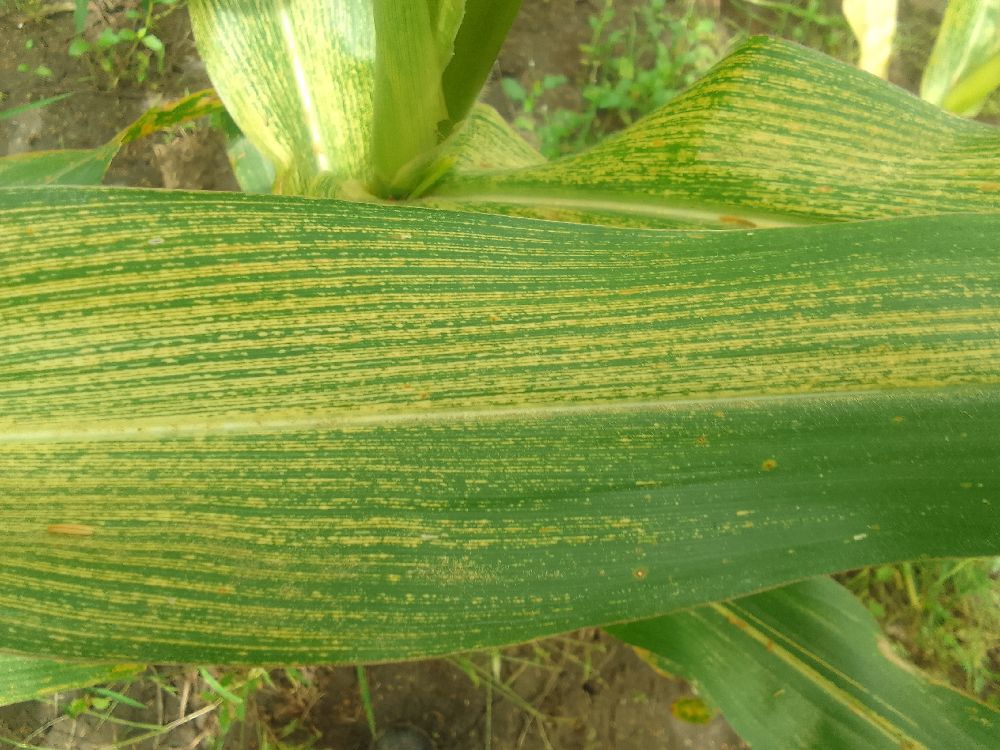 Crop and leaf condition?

maize, maize streak virus
